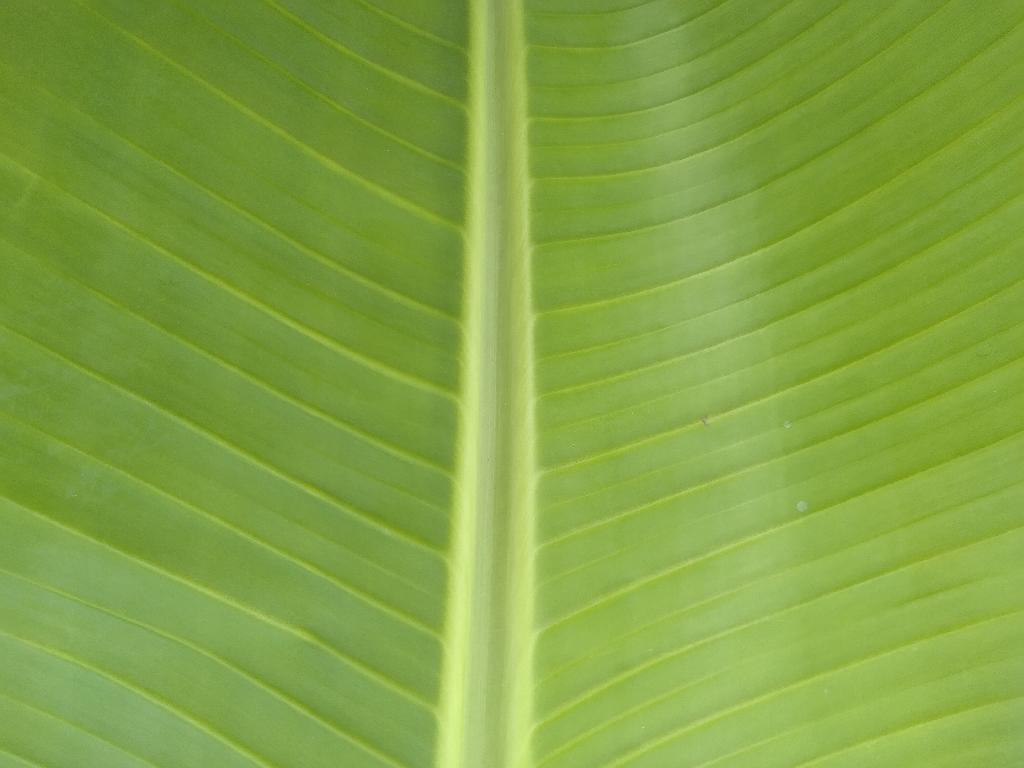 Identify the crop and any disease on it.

banana, healthy
